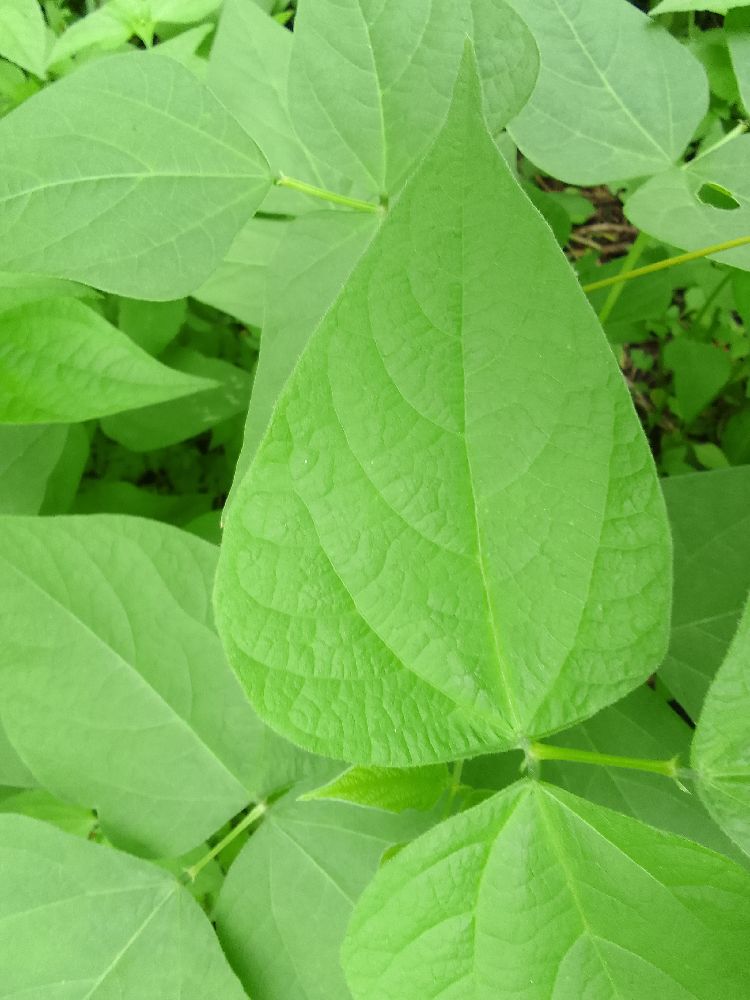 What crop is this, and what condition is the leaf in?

common bean, healthy
